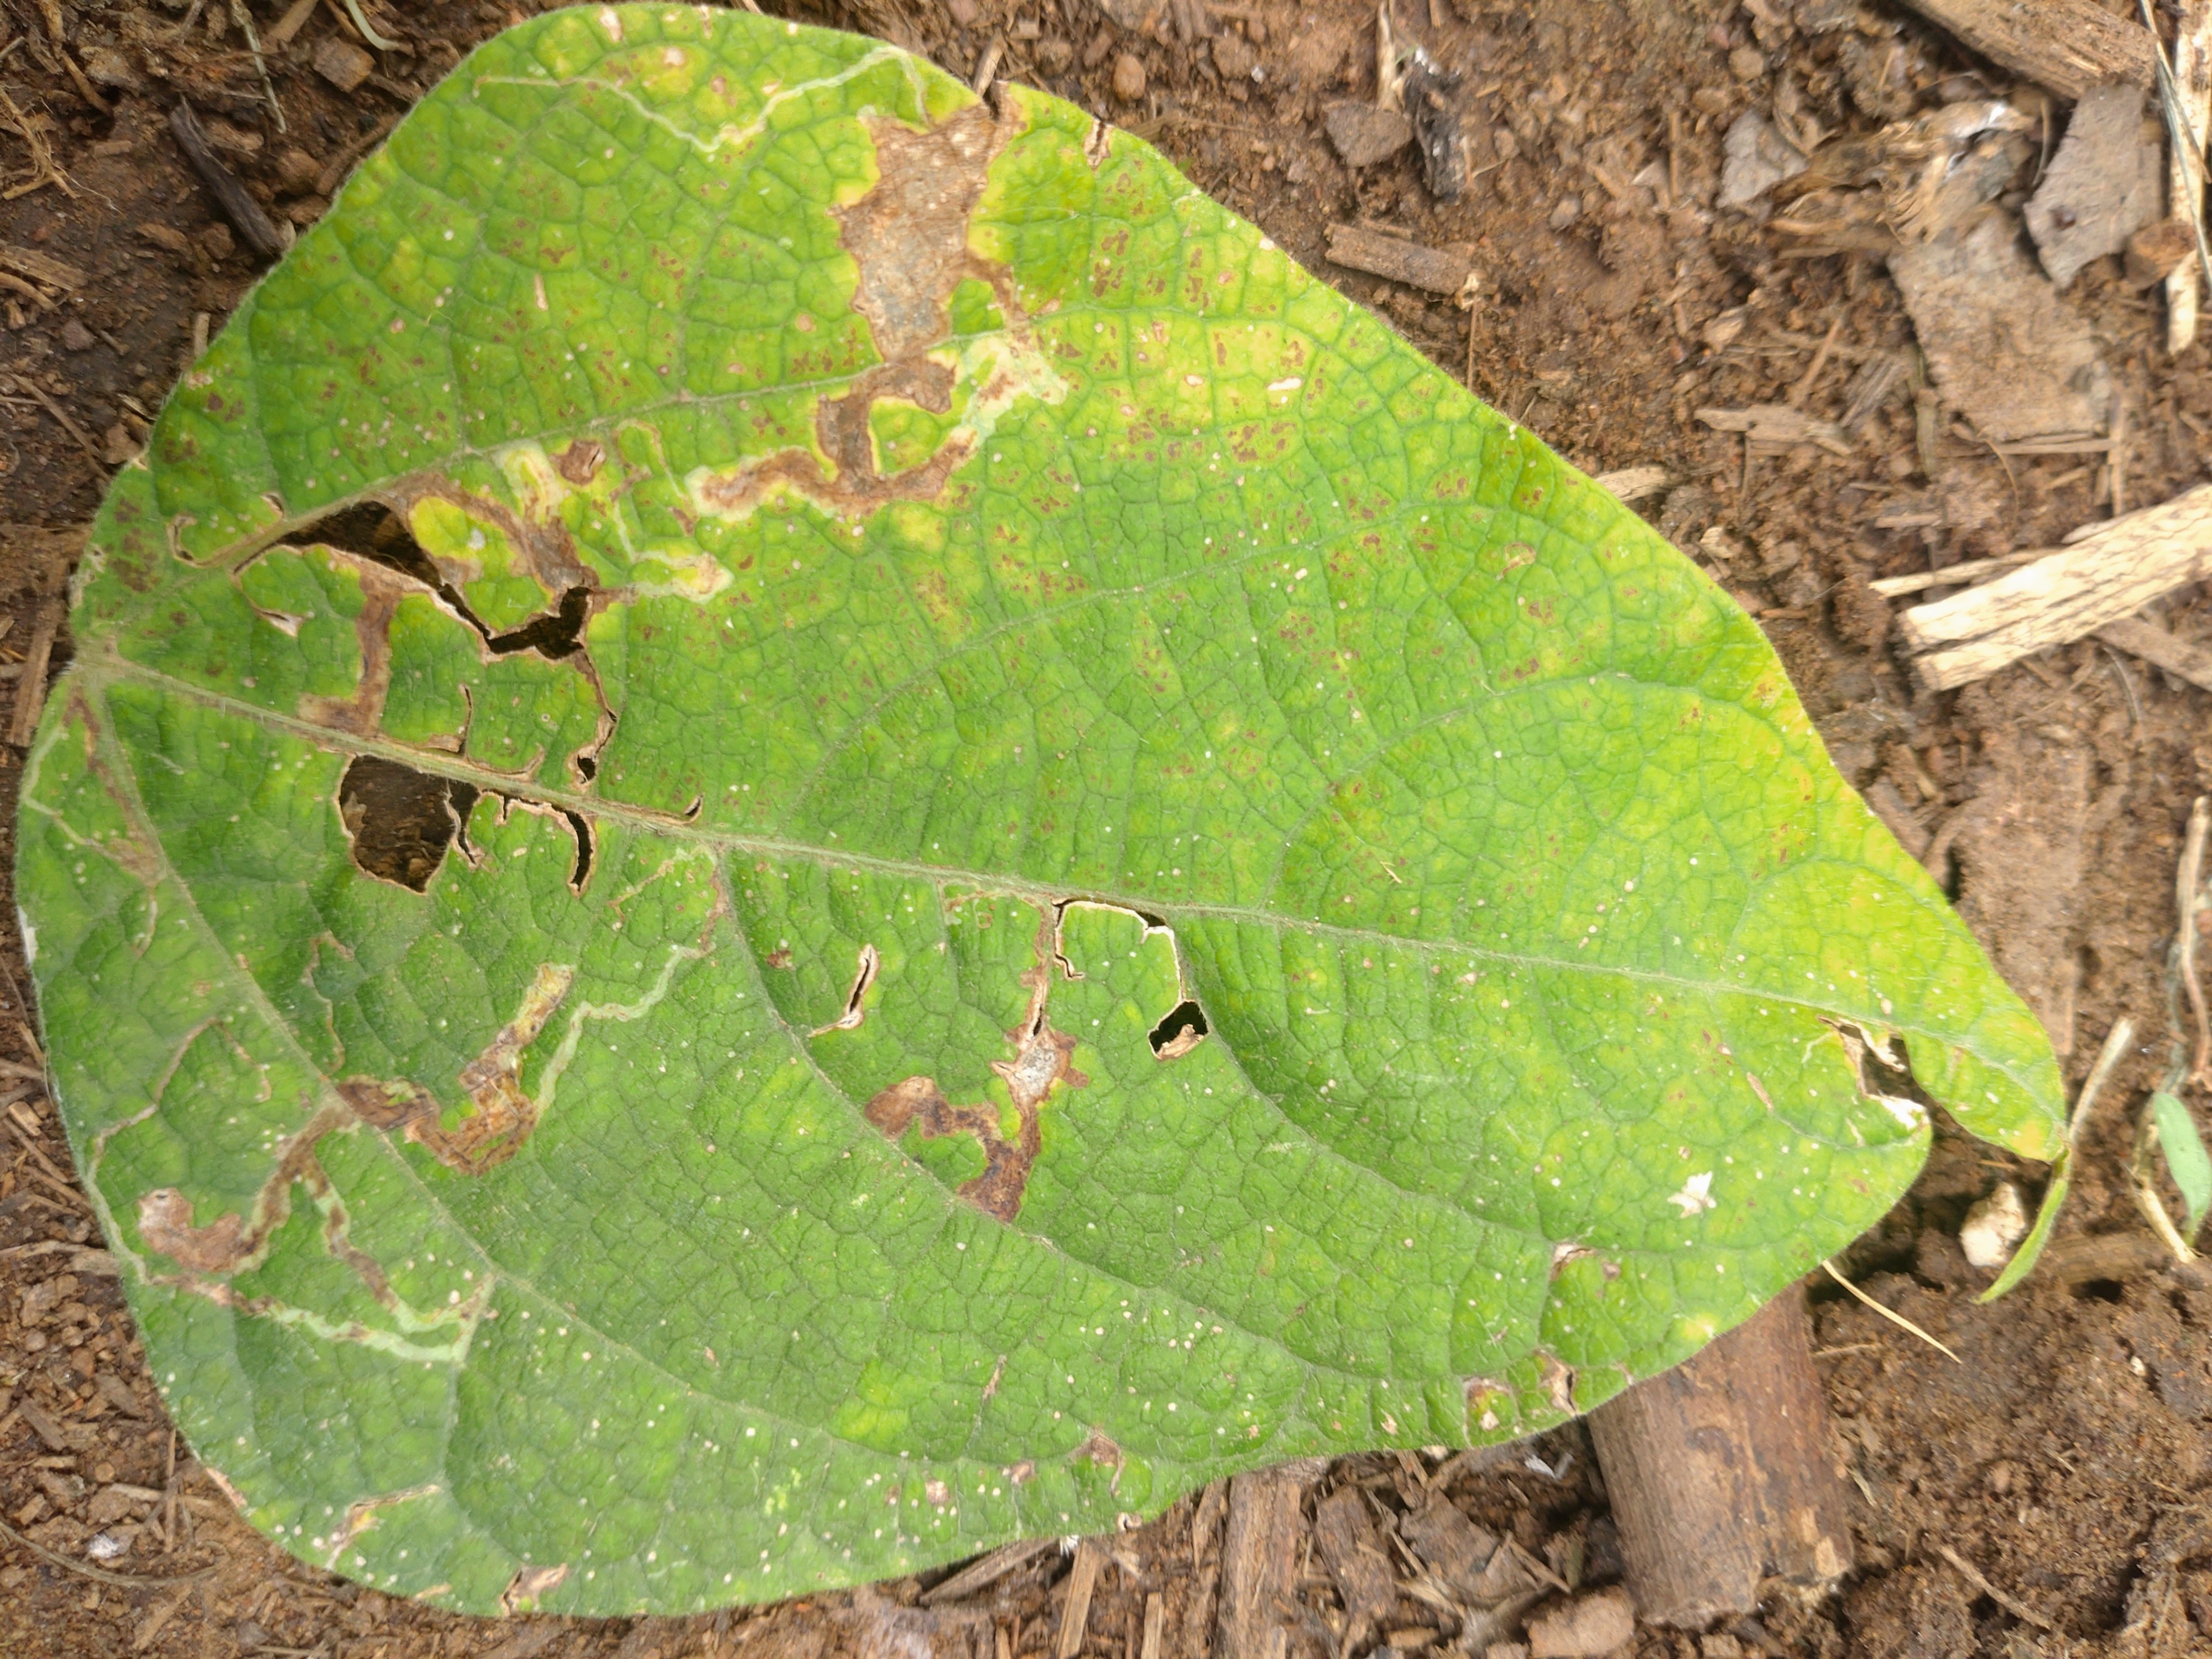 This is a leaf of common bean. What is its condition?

rust
